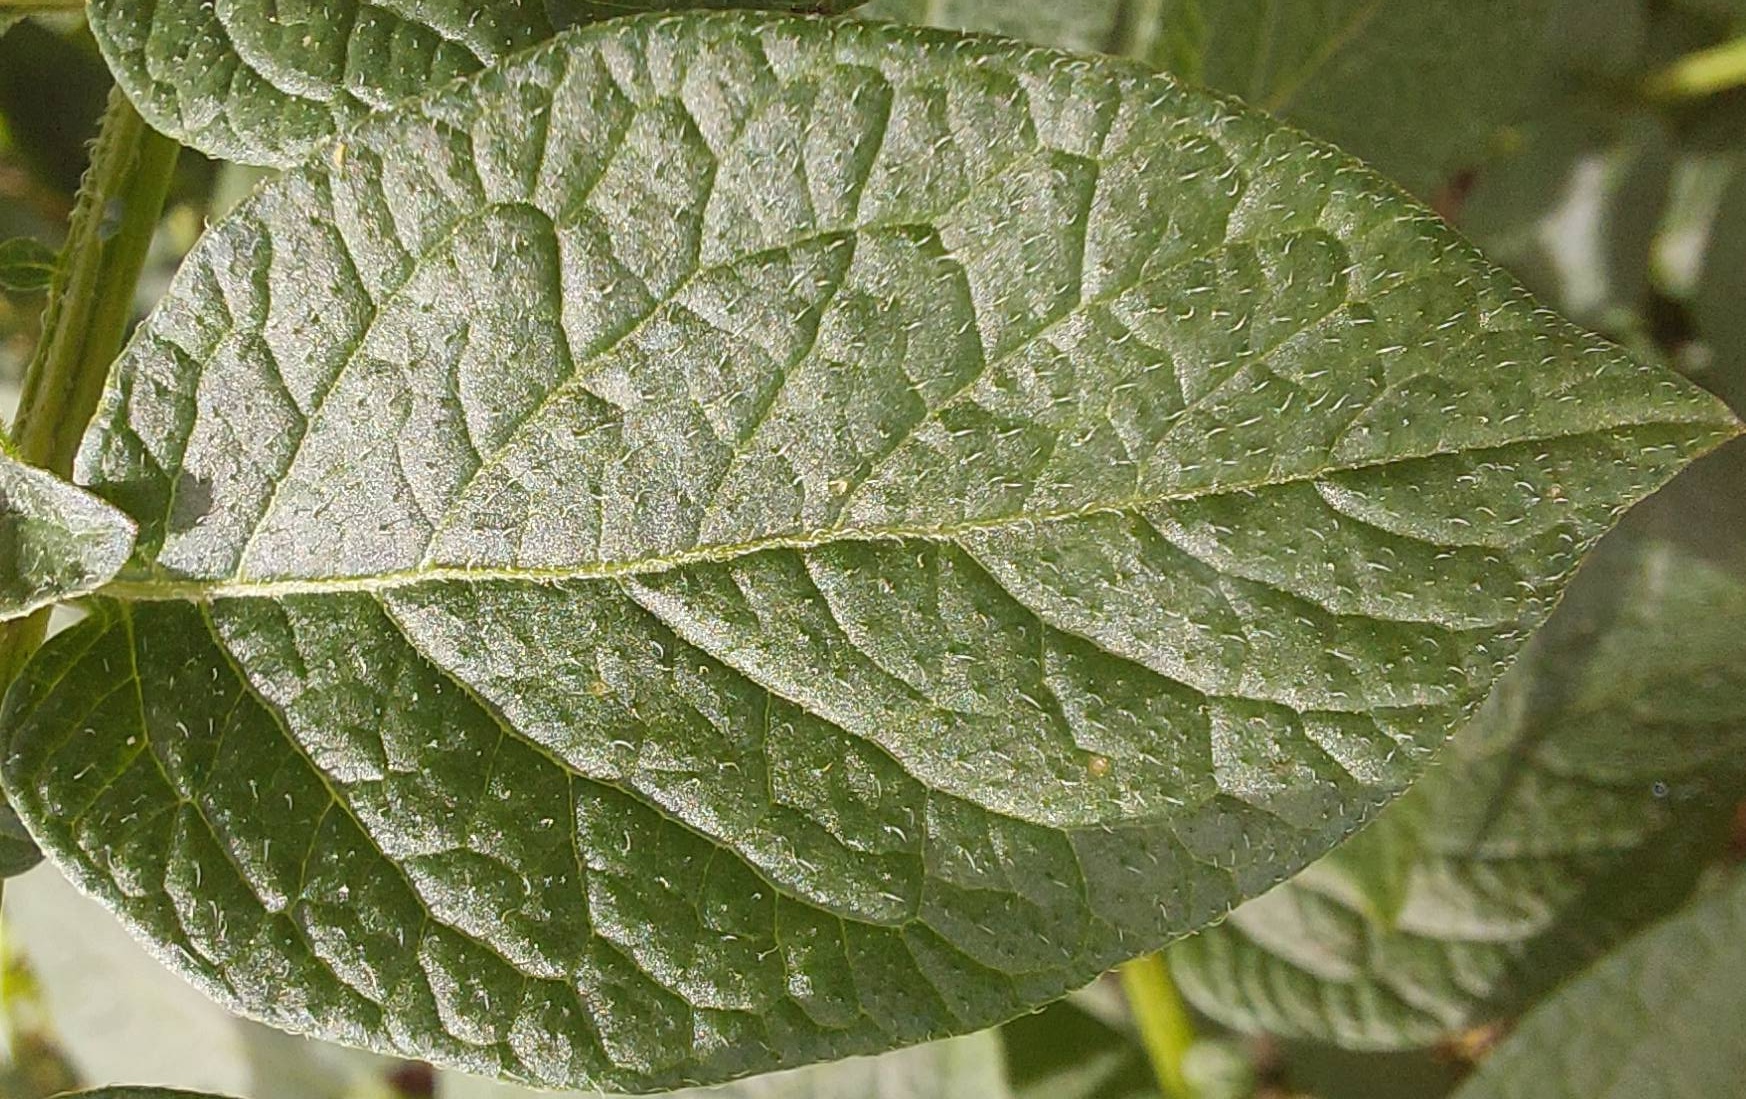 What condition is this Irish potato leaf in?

healthy
